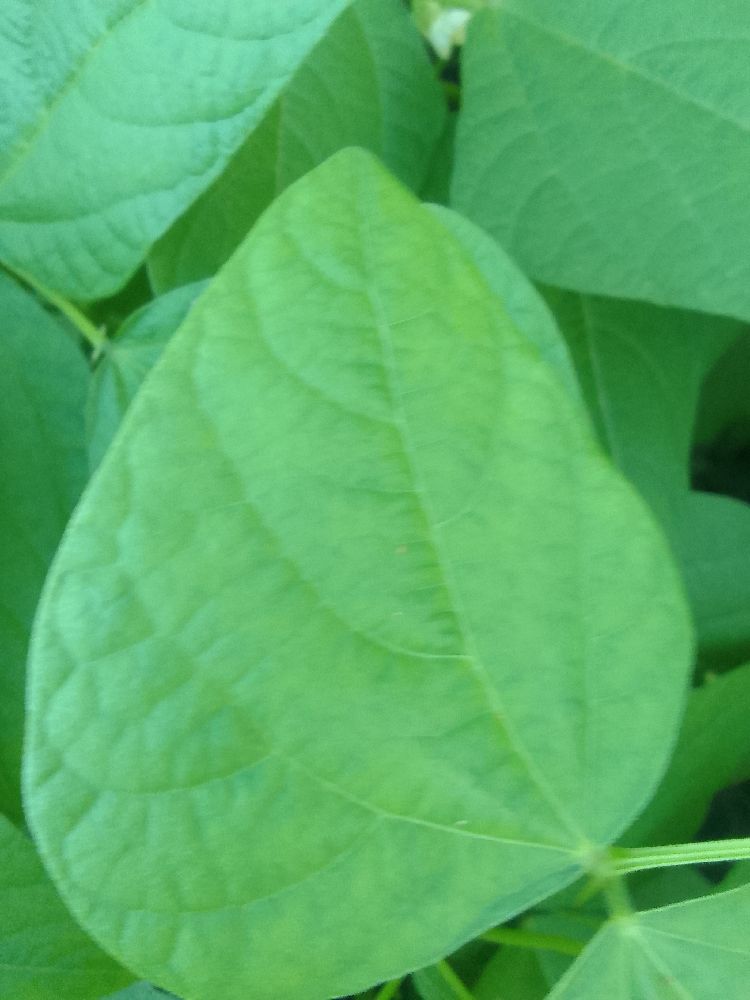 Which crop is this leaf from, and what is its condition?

common bean, healthy
